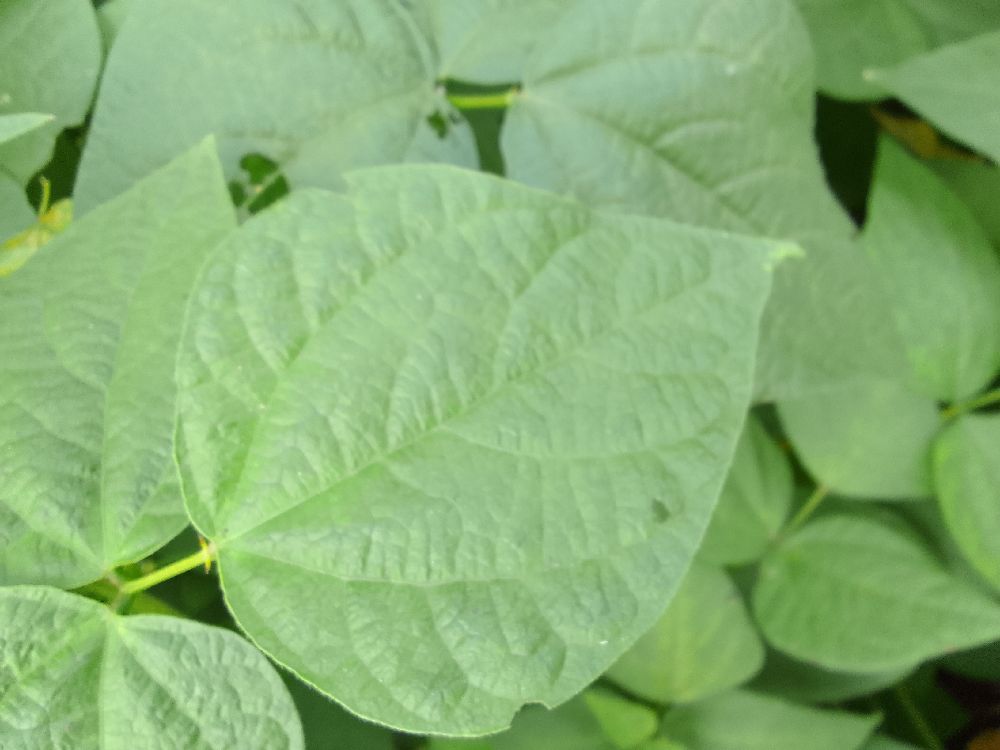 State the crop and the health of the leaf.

common bean, healthy
